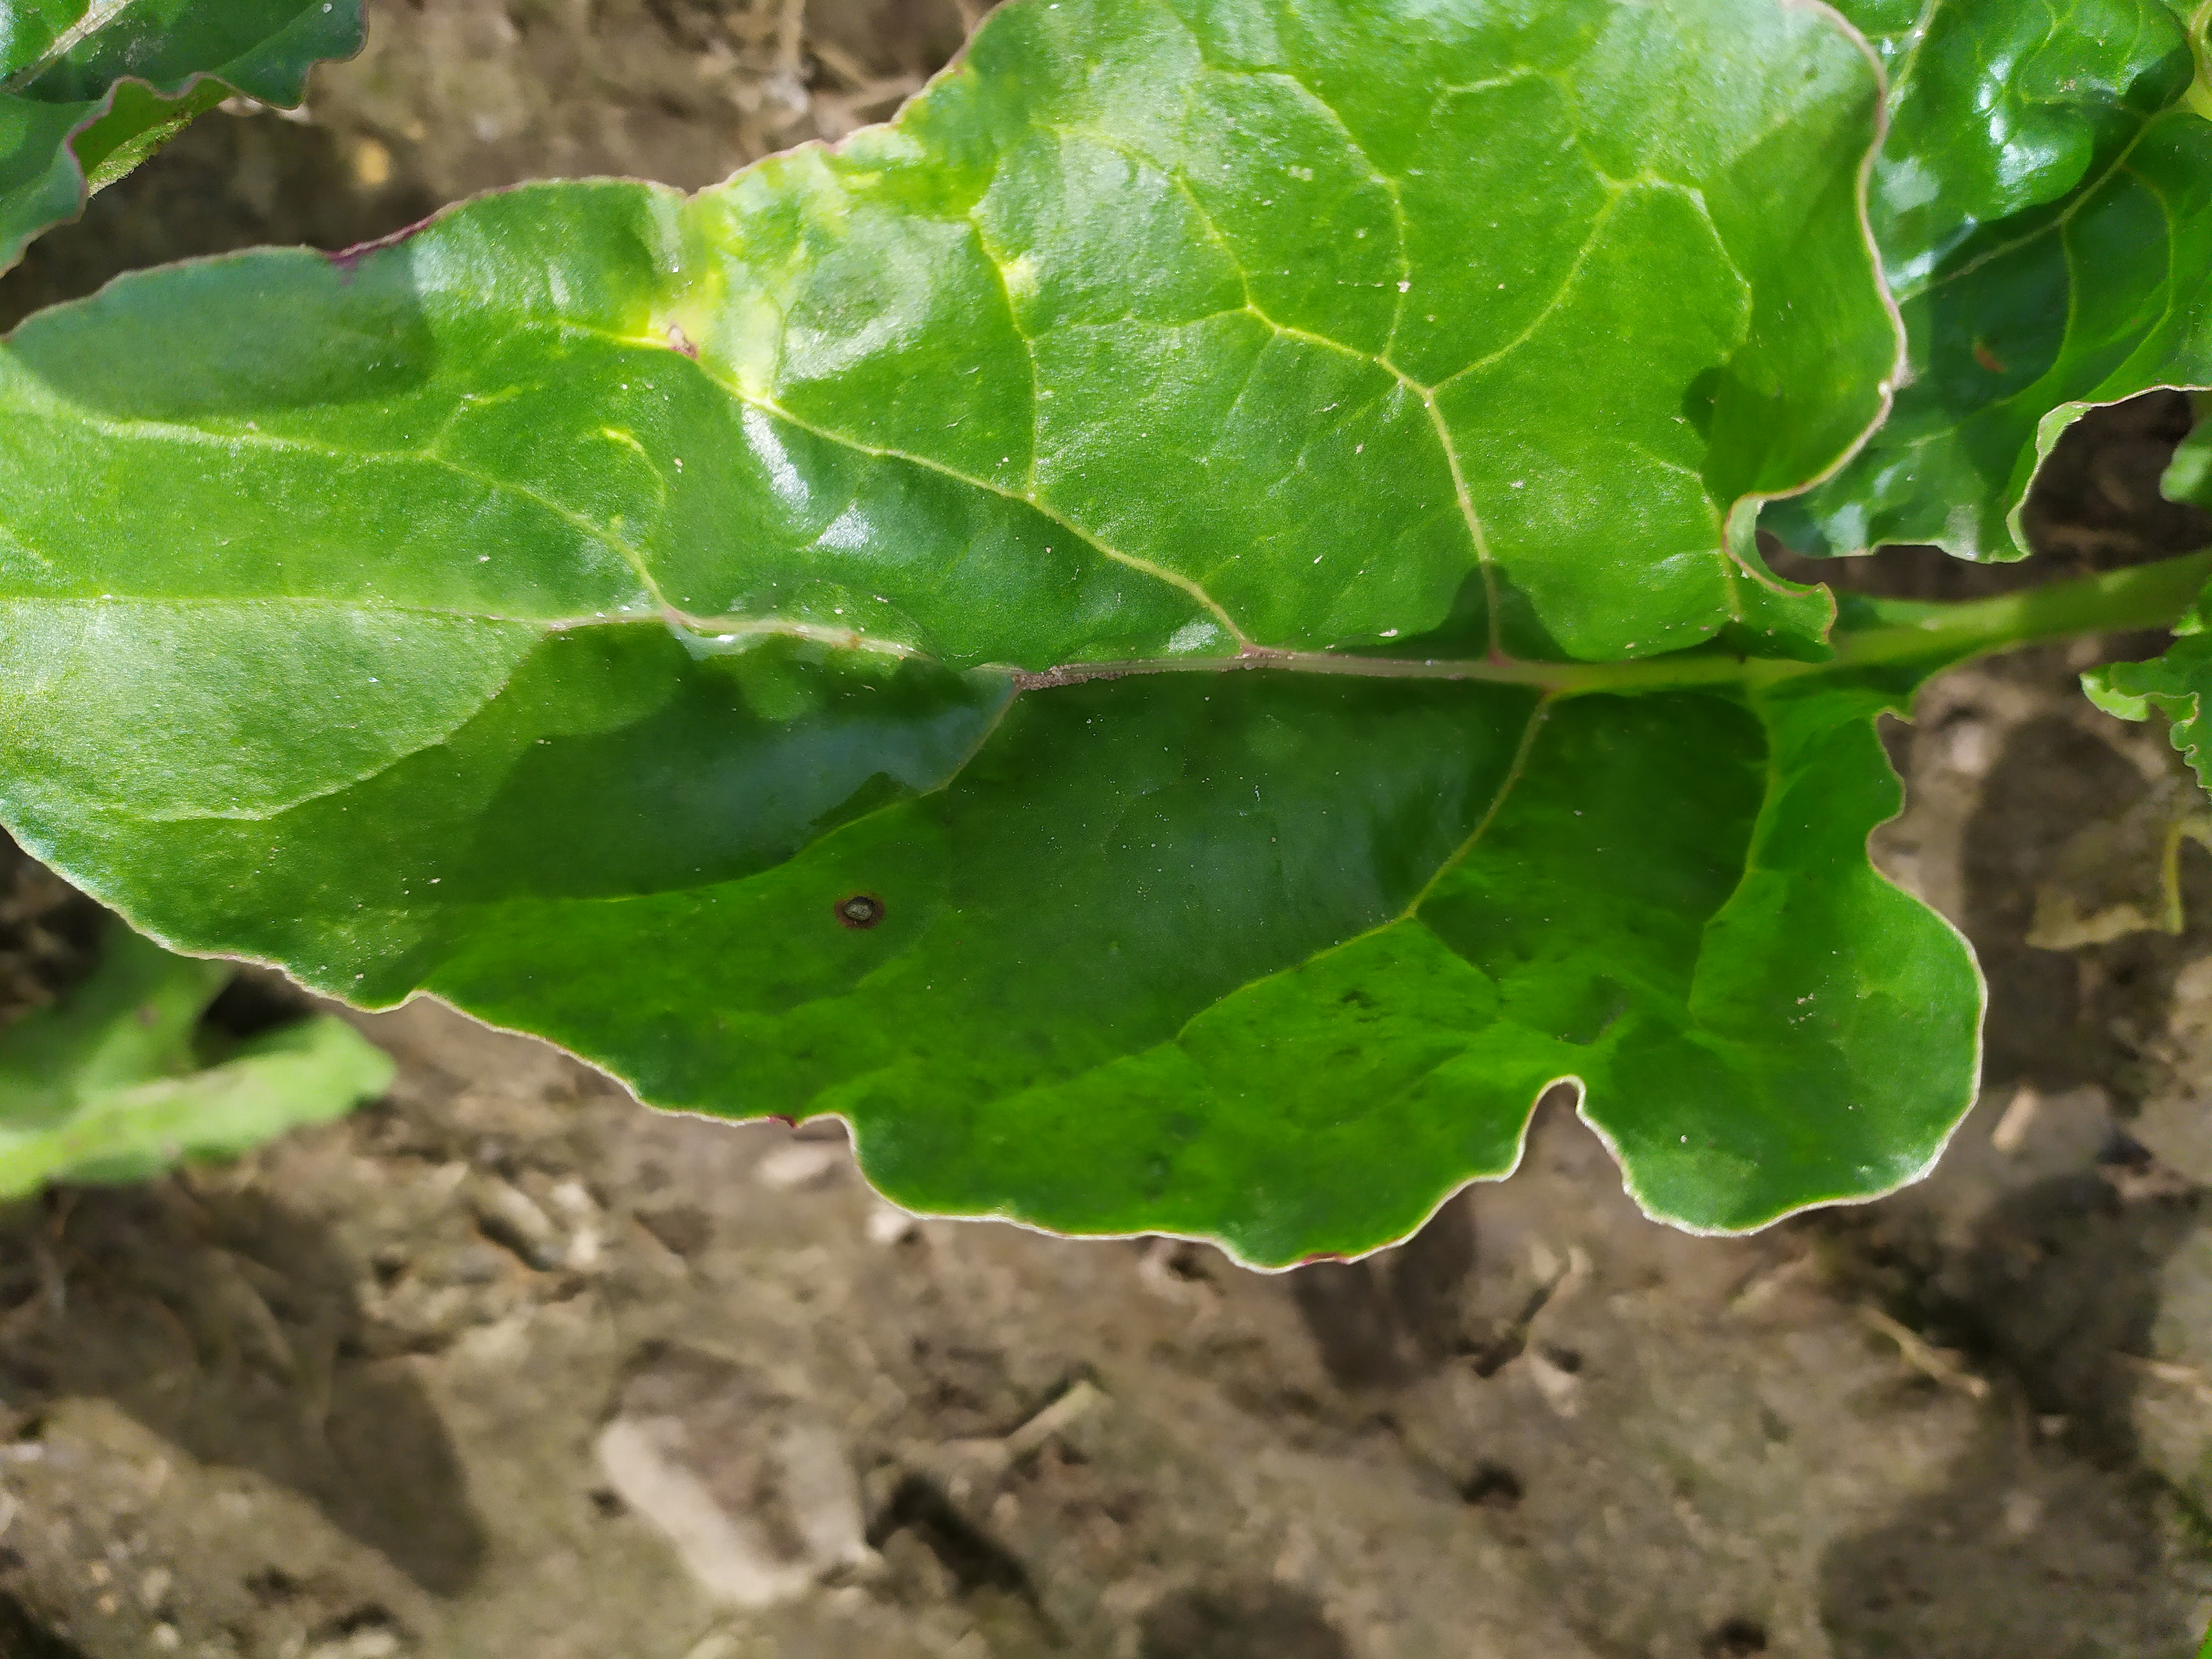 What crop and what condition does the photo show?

beet, cercospora
